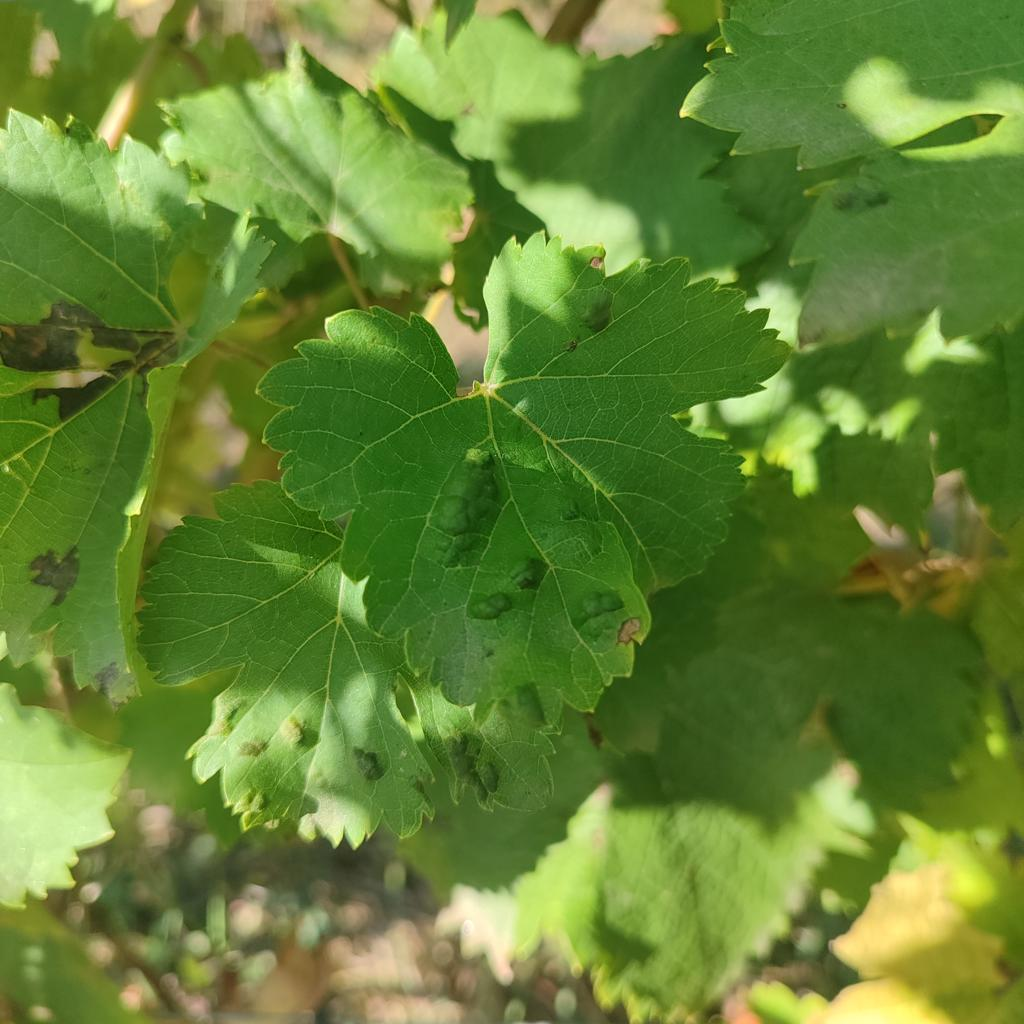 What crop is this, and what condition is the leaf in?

grapevine, erineum mite
